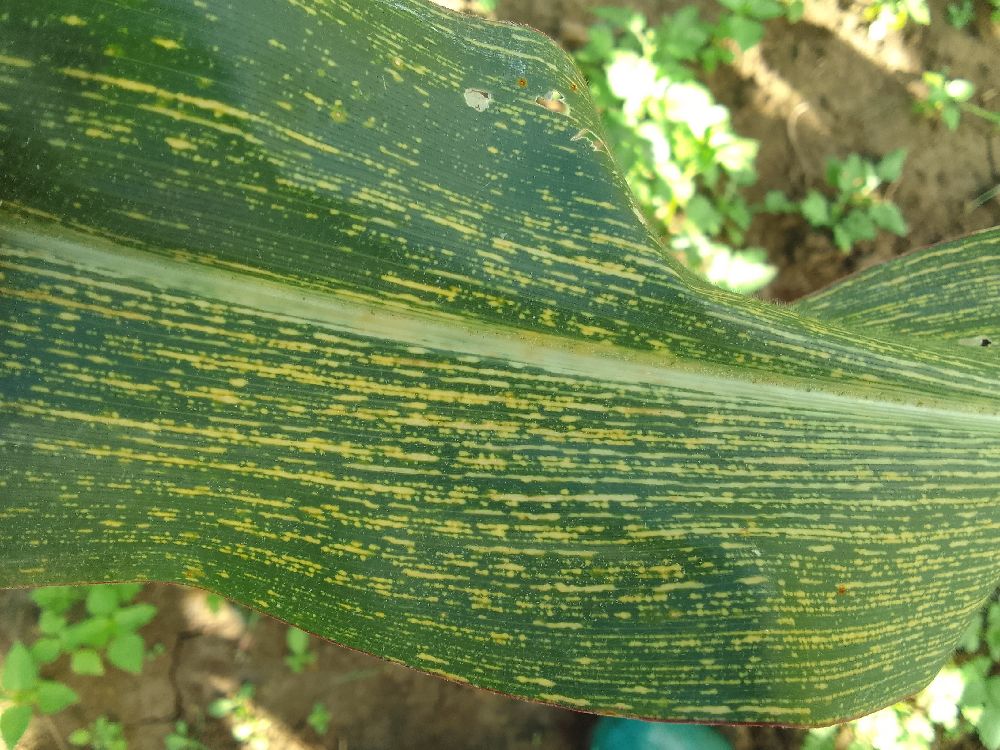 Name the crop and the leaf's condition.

maize, maize streak virus
